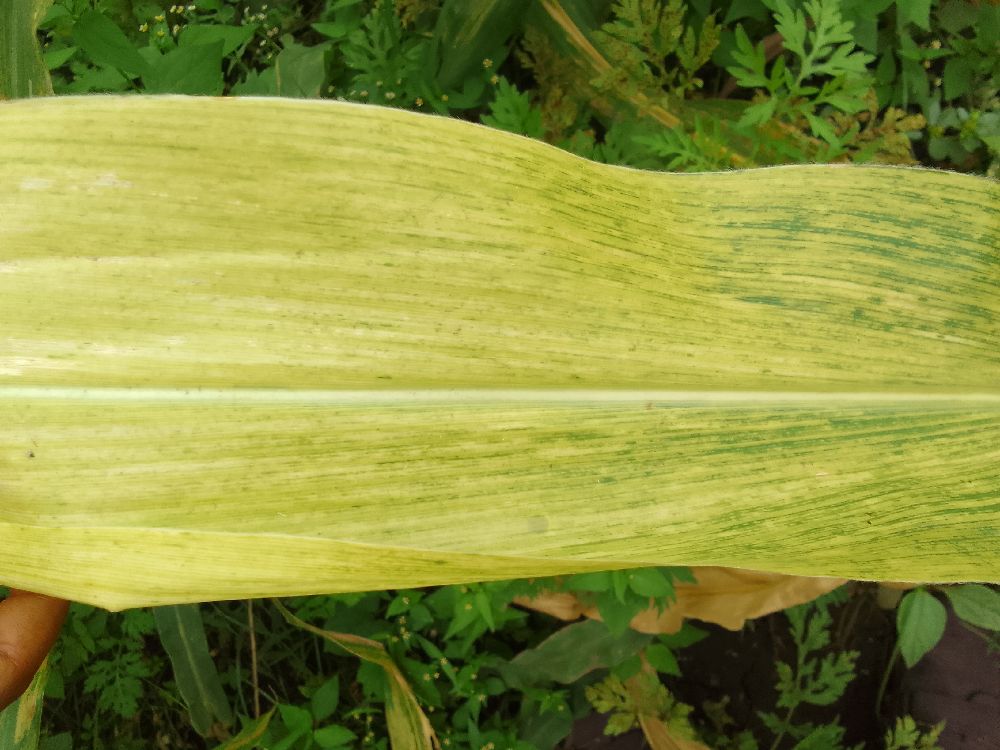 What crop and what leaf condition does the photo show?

maize, maize lethal necrosis
